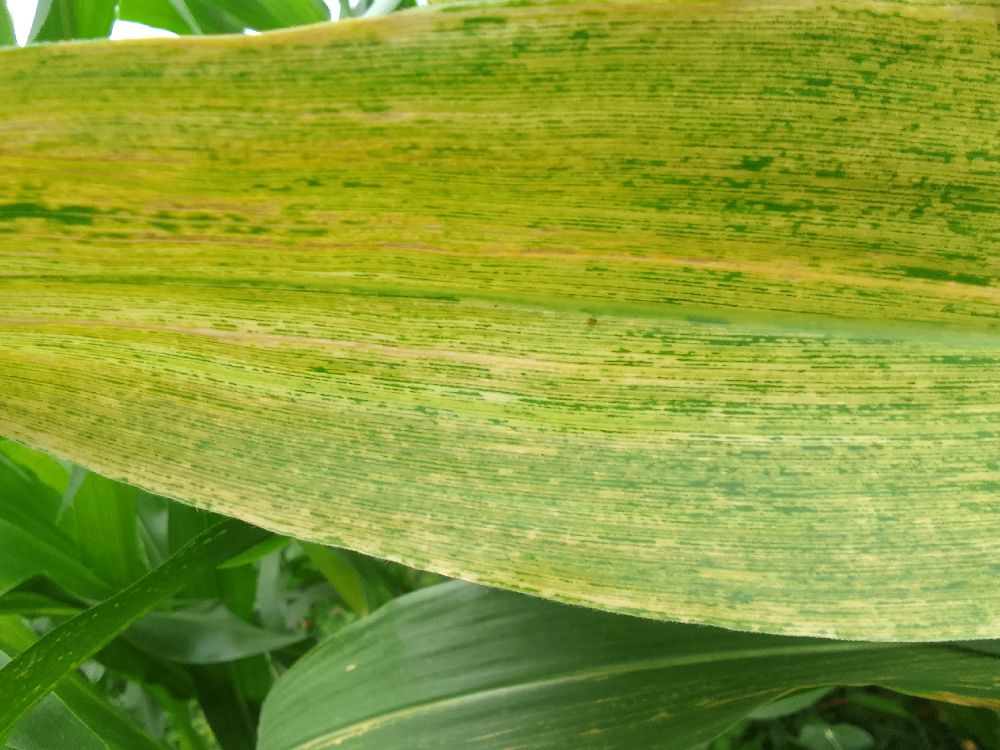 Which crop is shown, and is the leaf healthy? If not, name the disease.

maize, maize lethal necrosis
